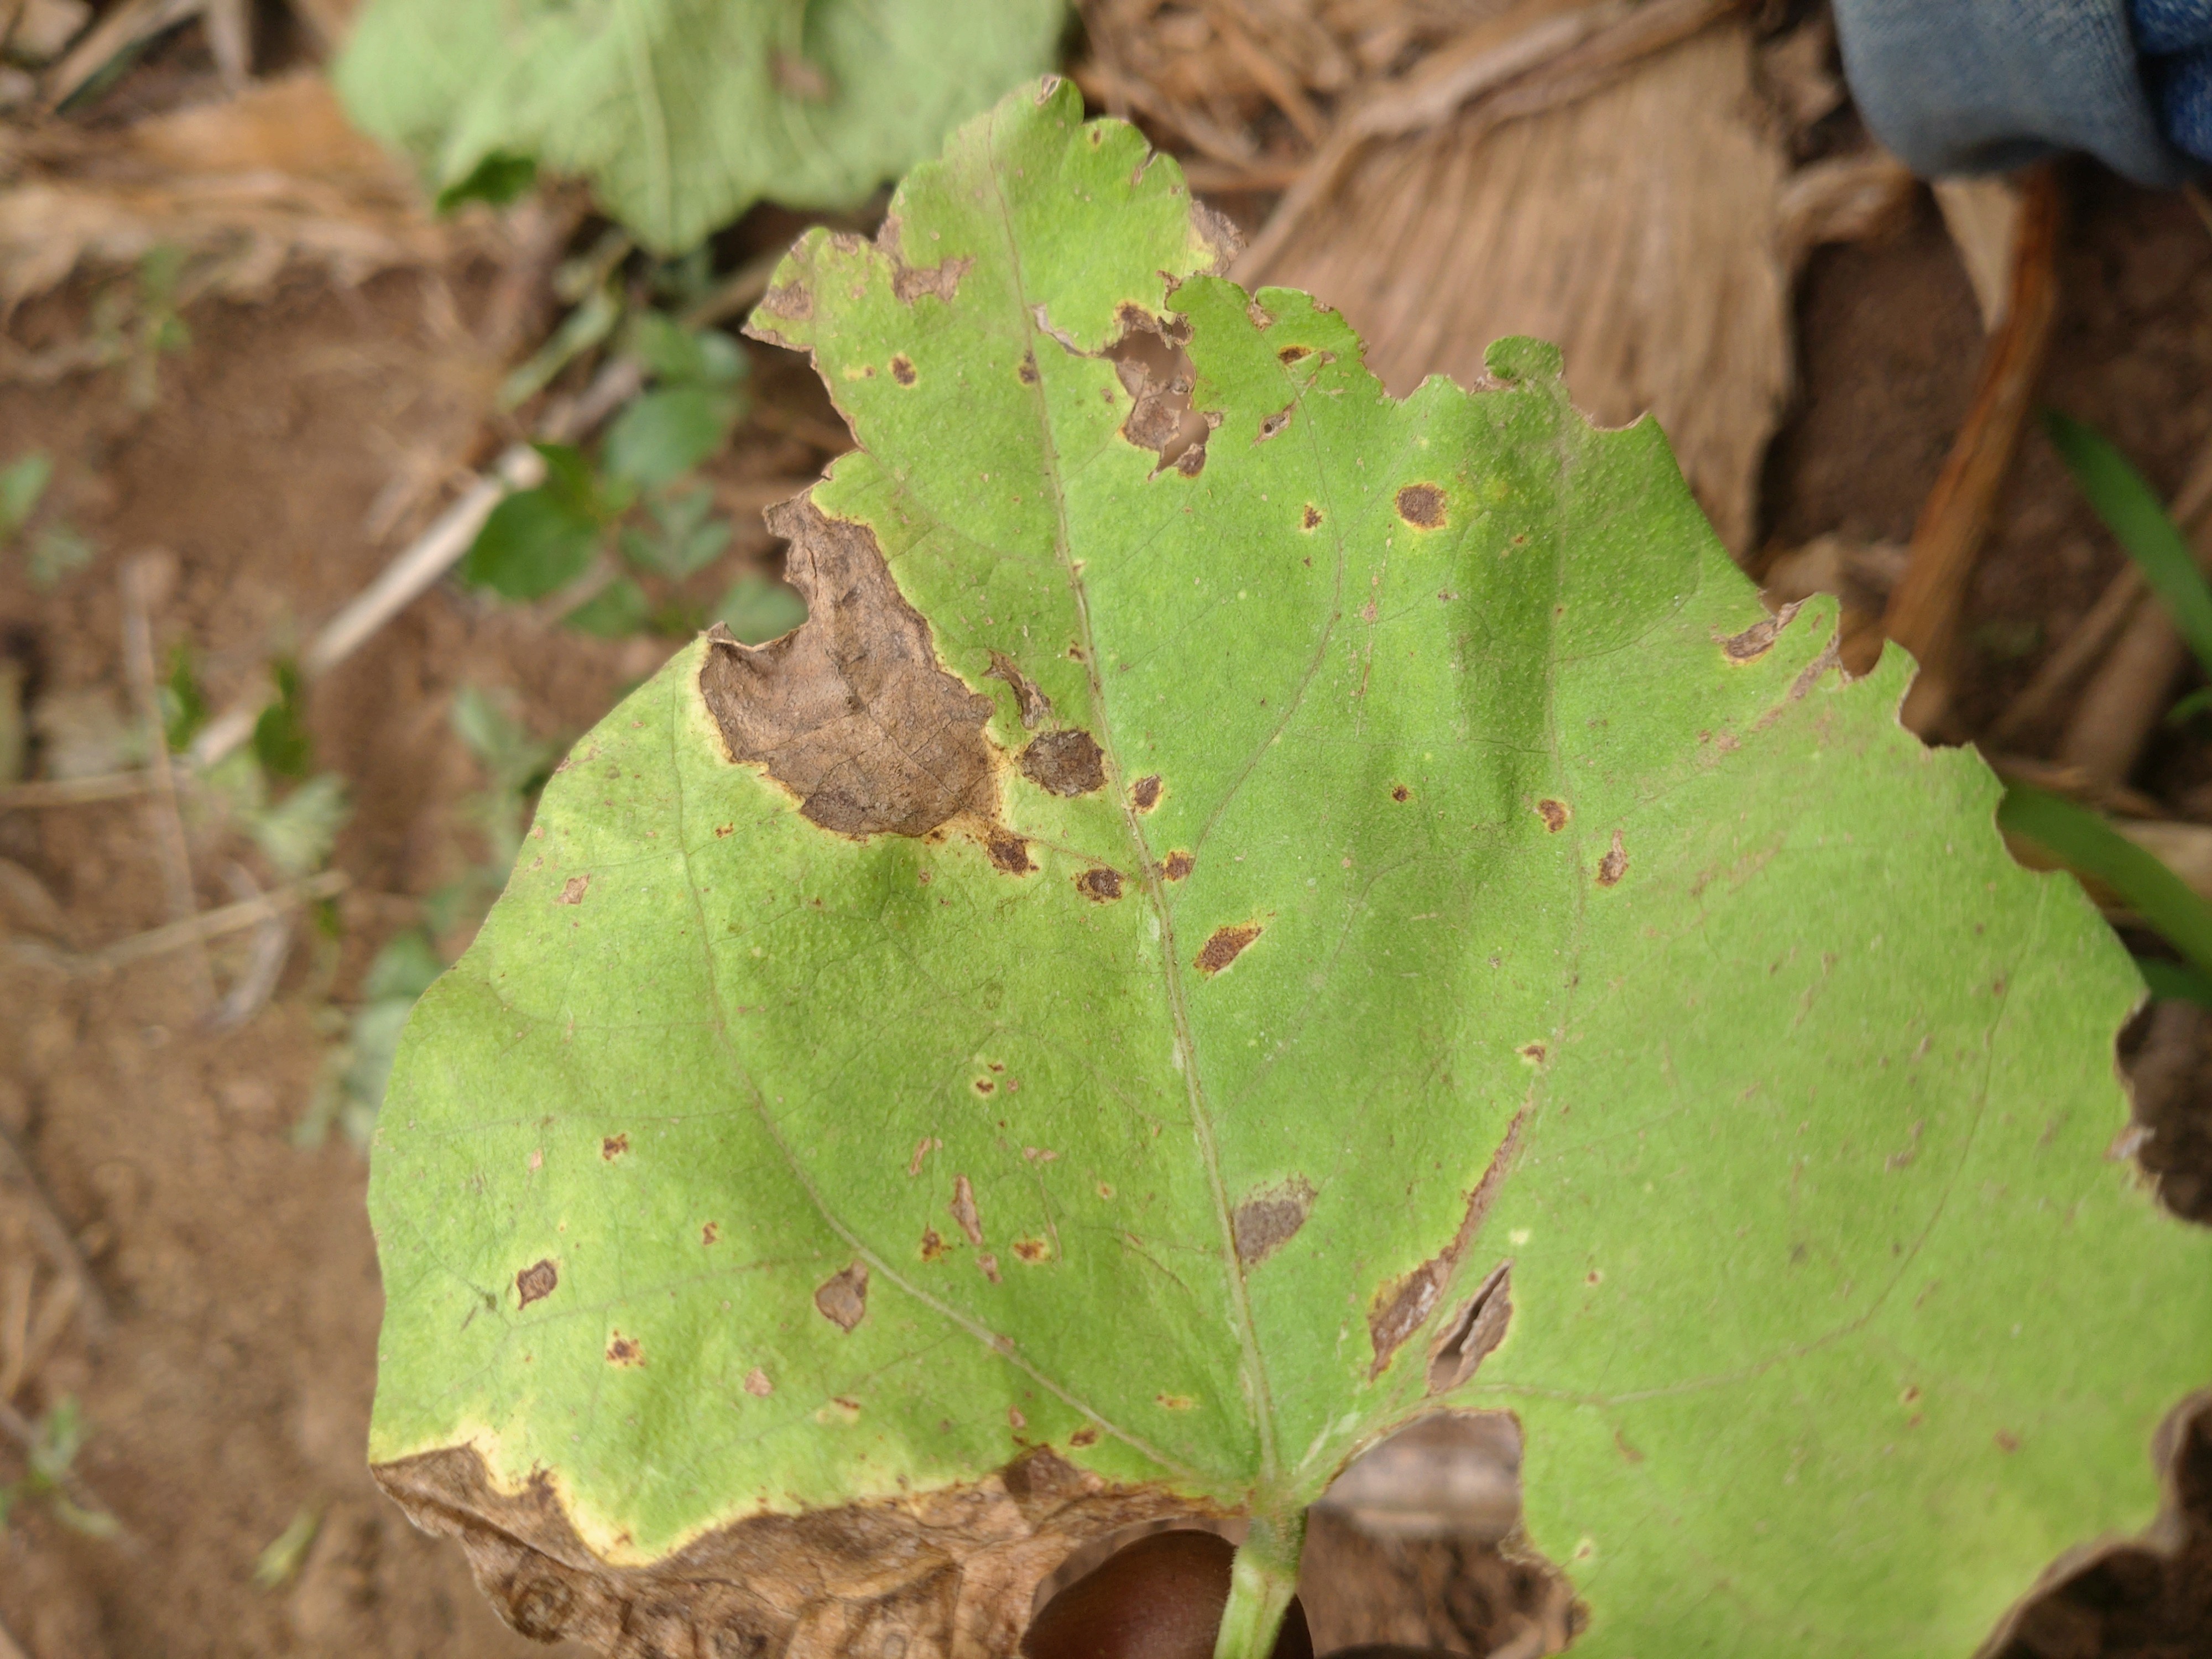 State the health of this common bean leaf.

anthracnose
